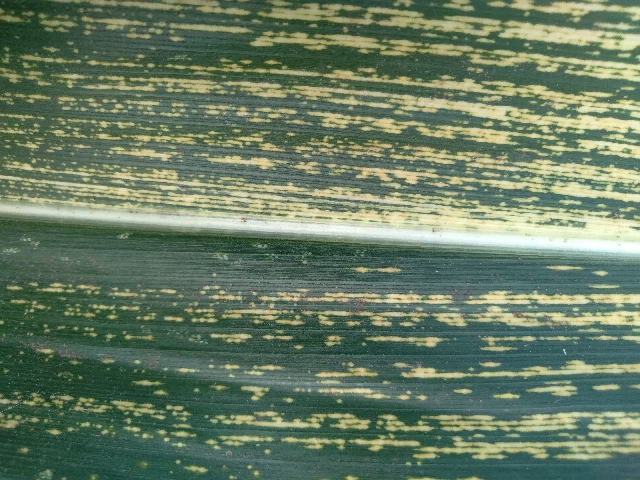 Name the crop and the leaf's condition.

maize, maize streak virus
